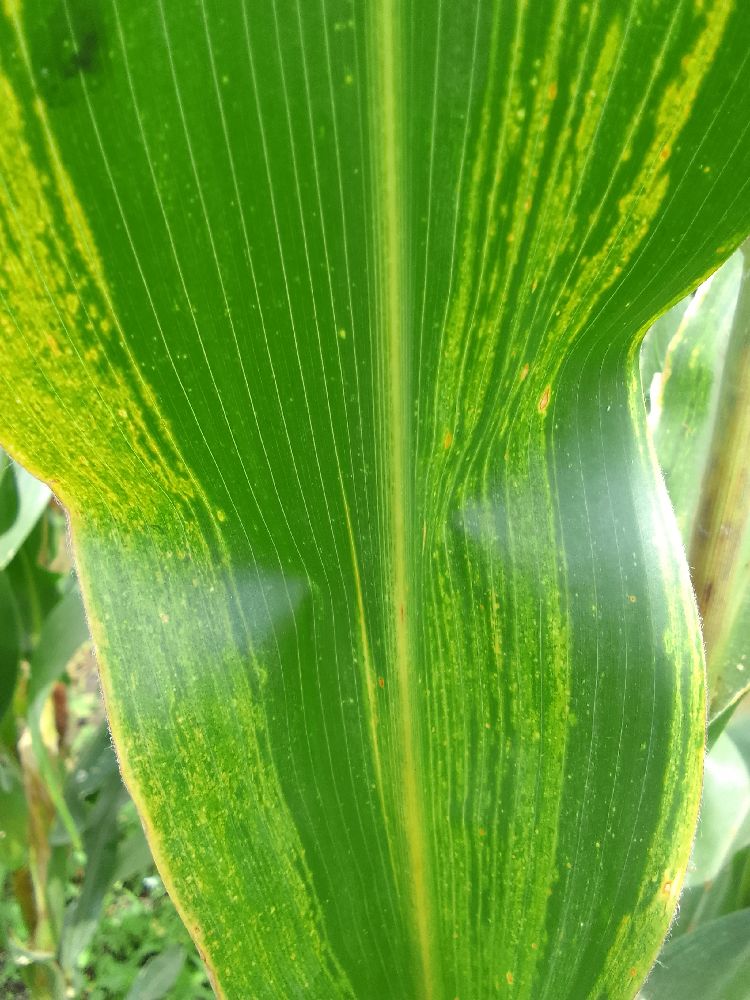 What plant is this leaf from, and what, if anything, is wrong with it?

maize, maize lethal necrosis
